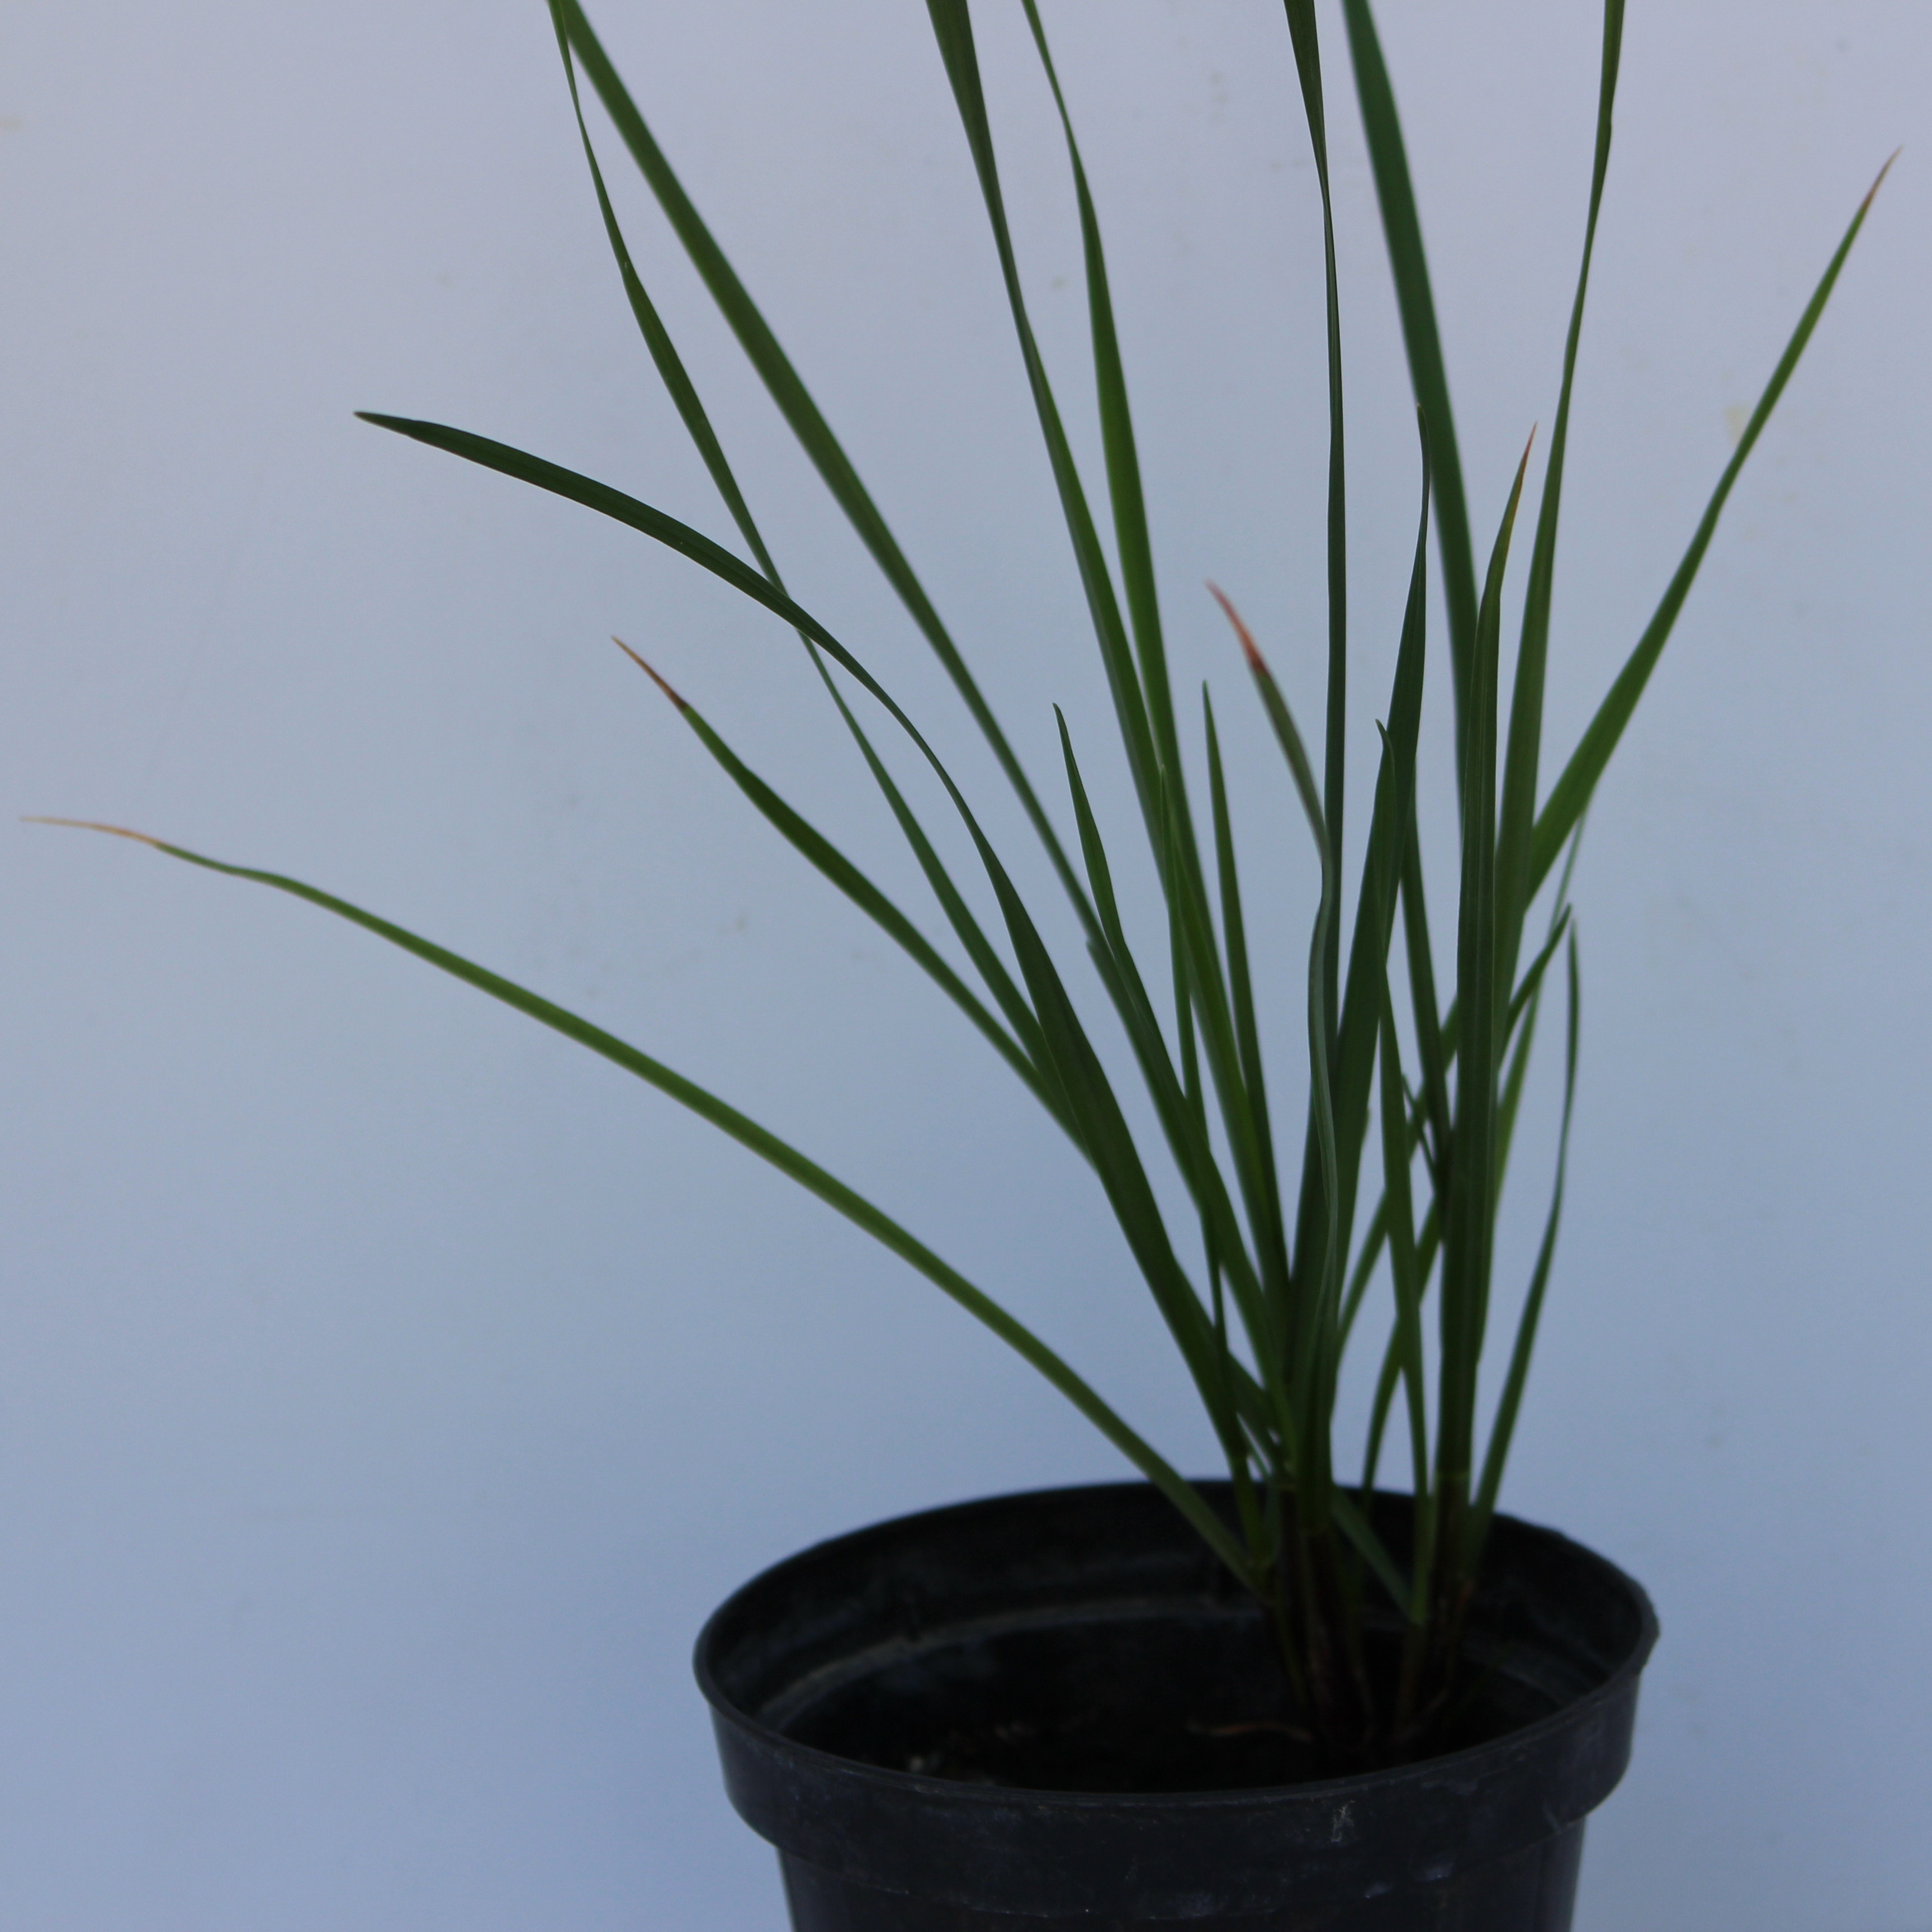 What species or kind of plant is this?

Lolium multiflorum
